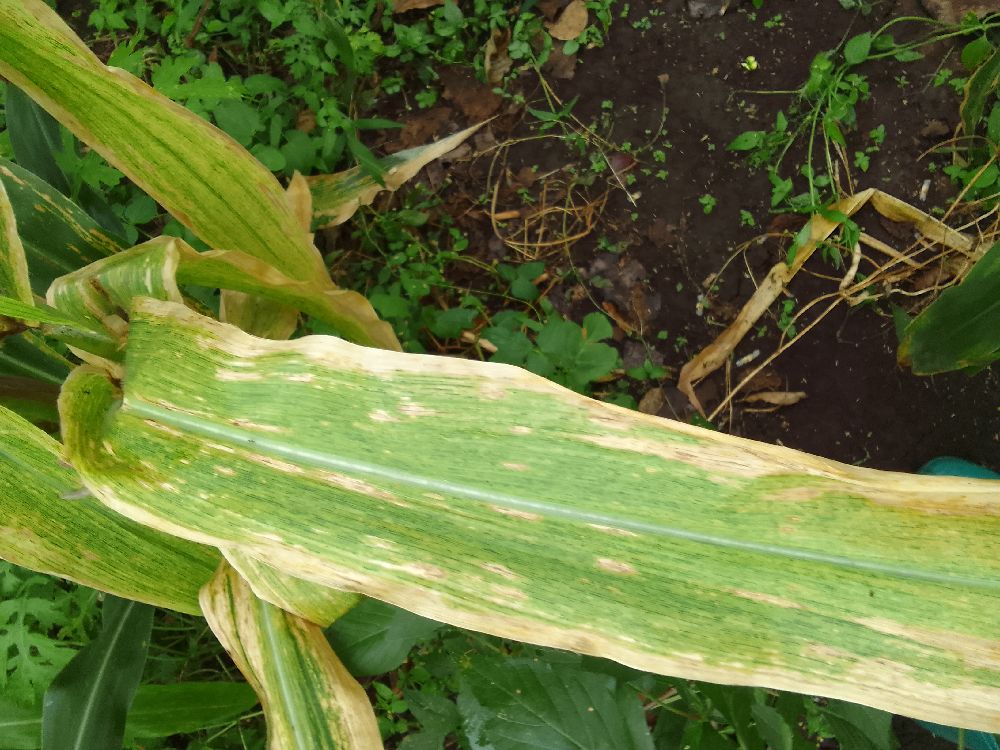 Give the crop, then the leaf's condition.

maize, maize lethal necrosis
